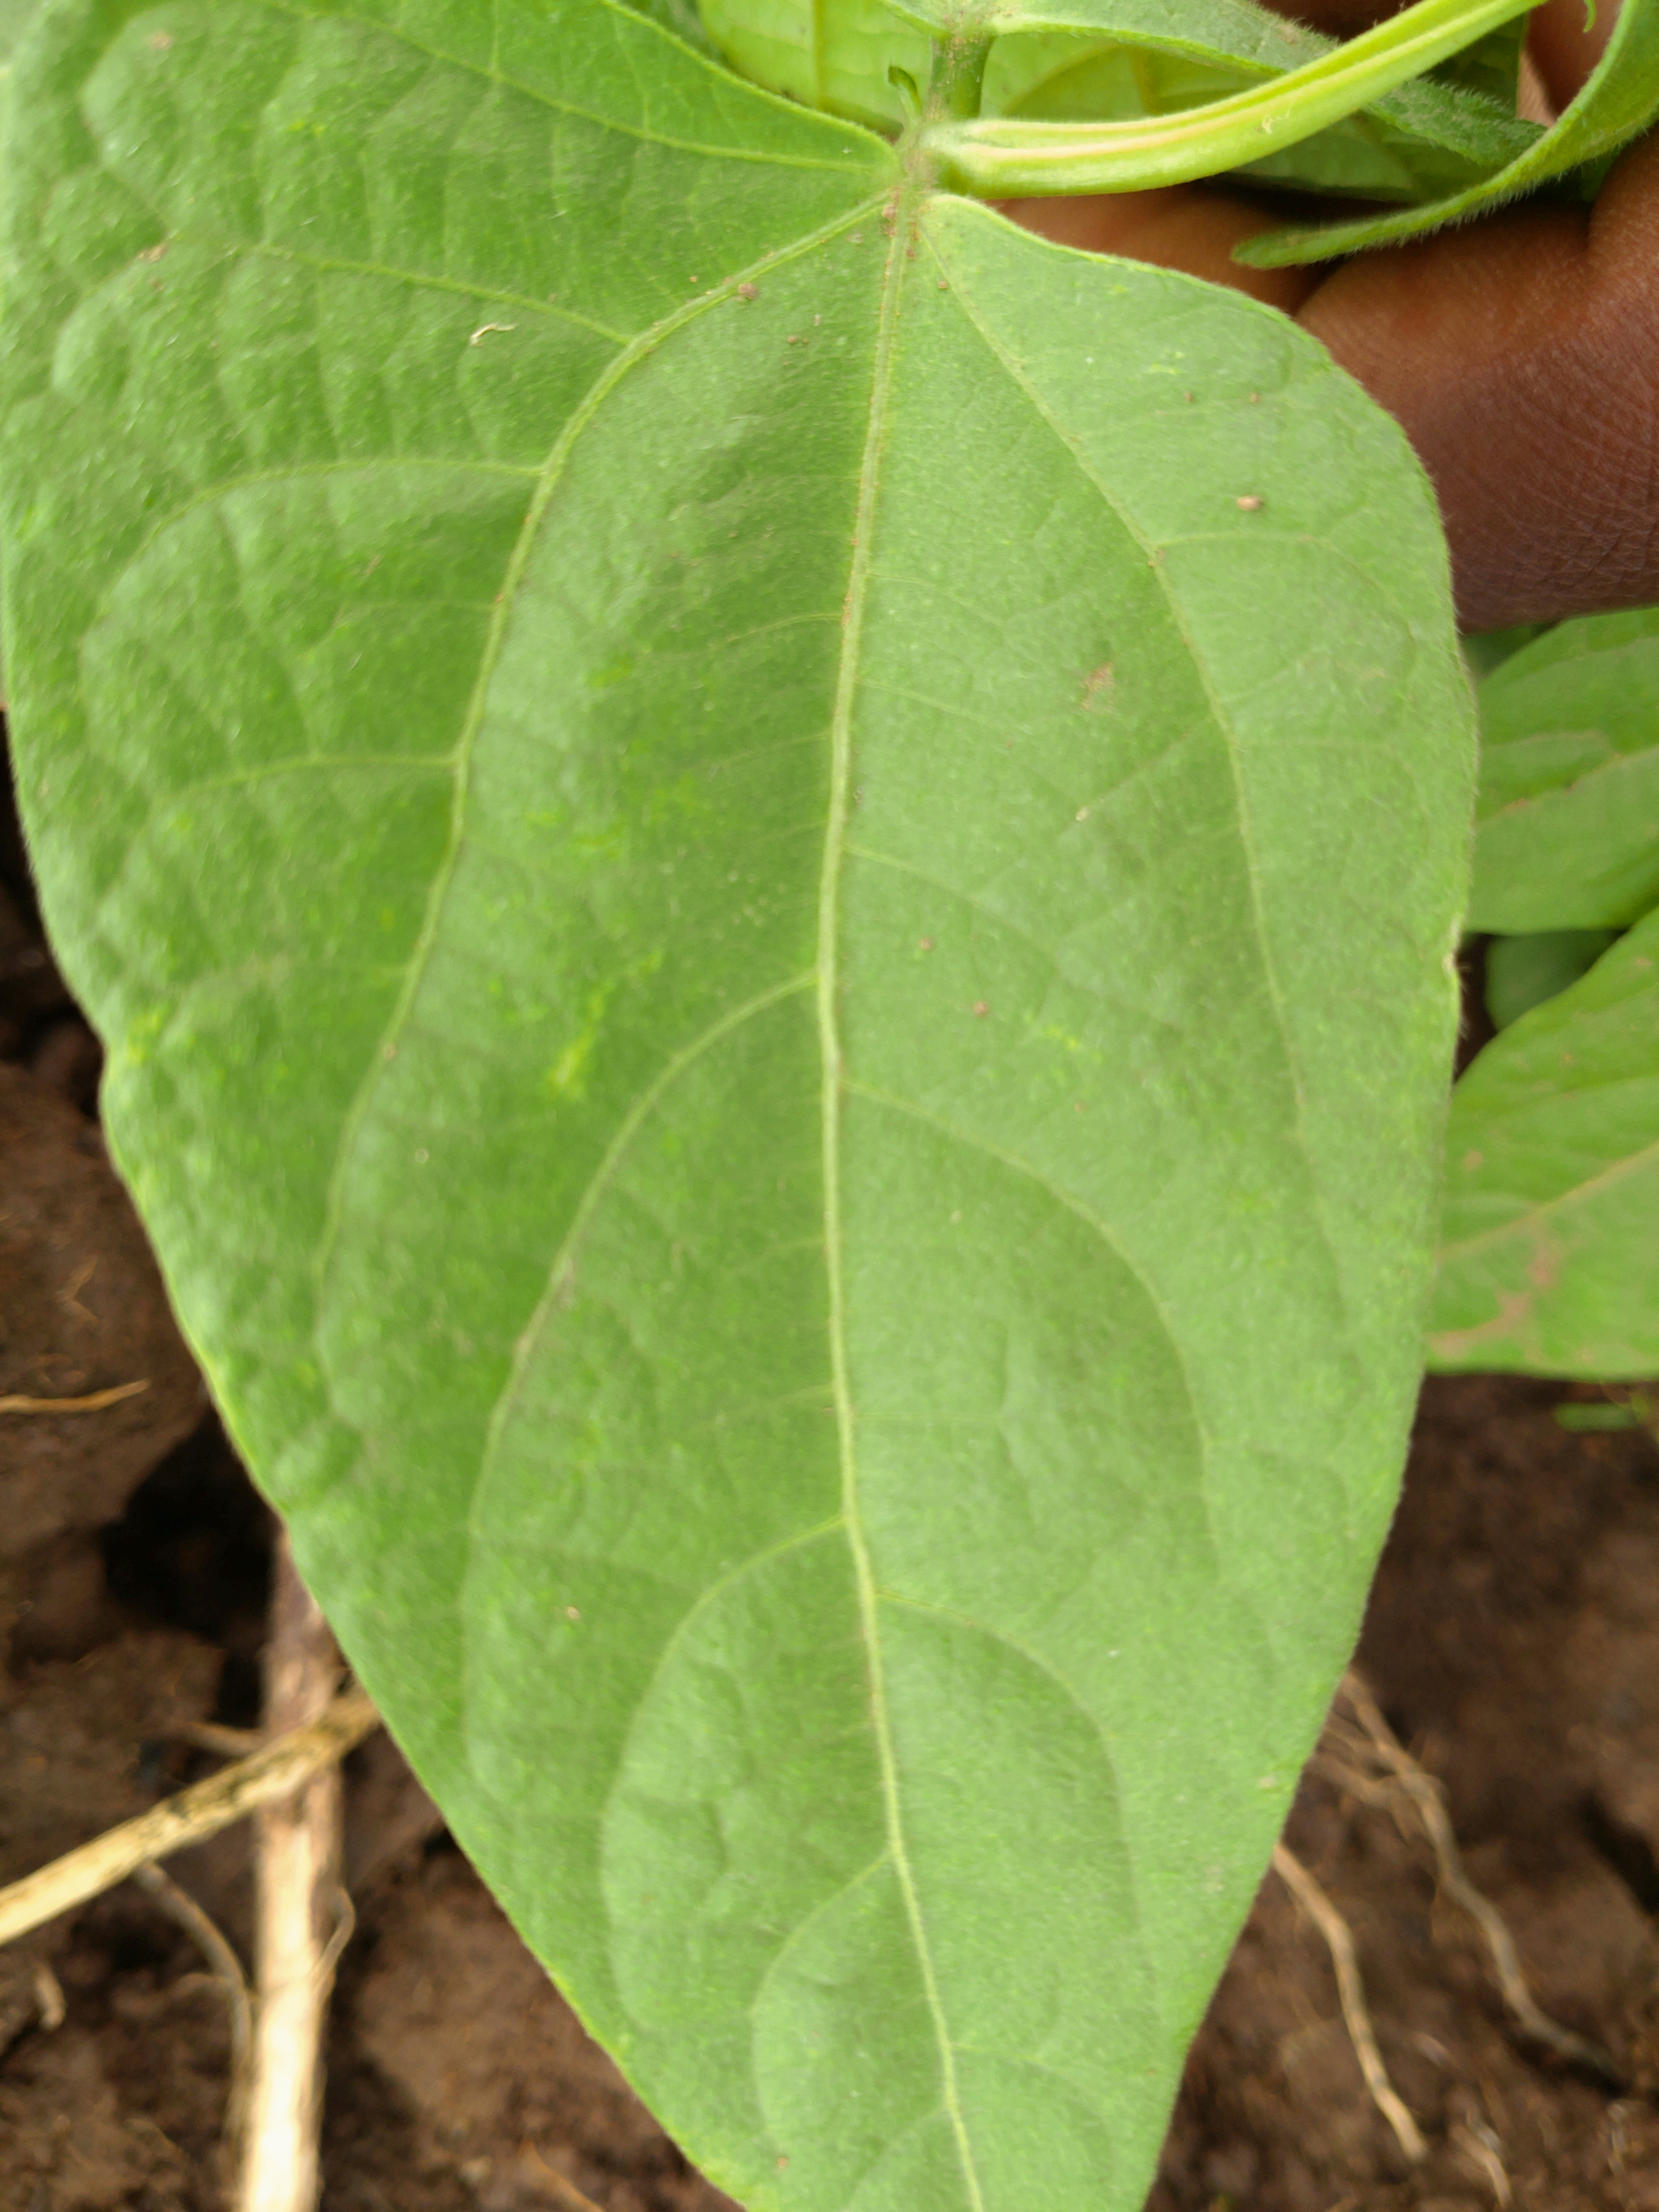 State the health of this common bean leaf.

healthy
